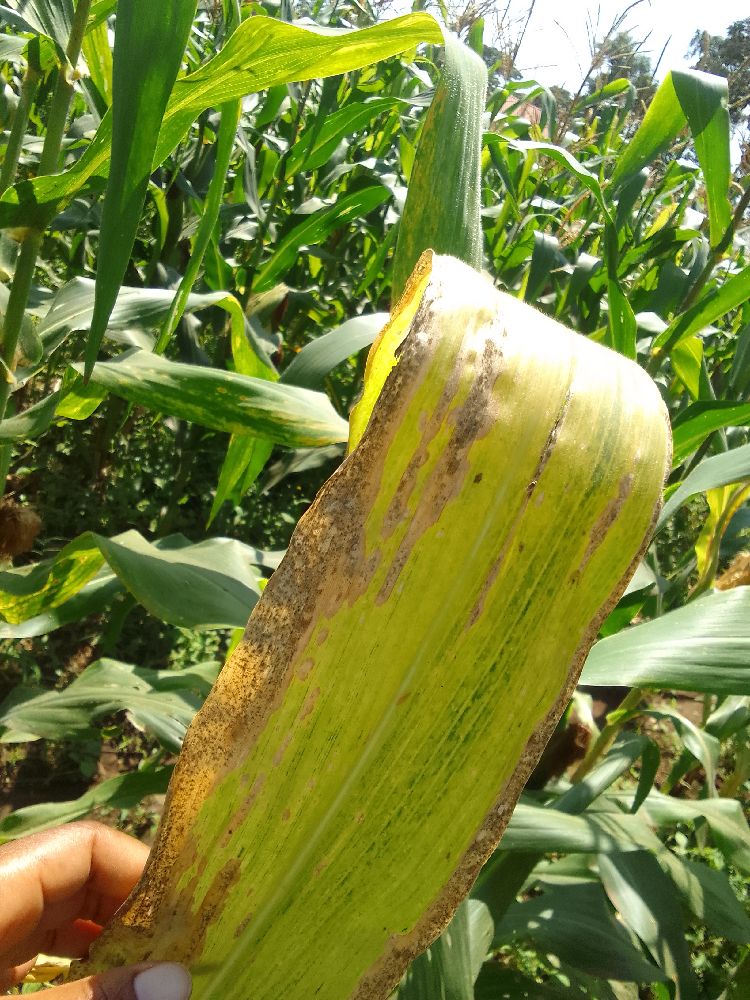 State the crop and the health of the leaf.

maize, maize lethal necrosis
